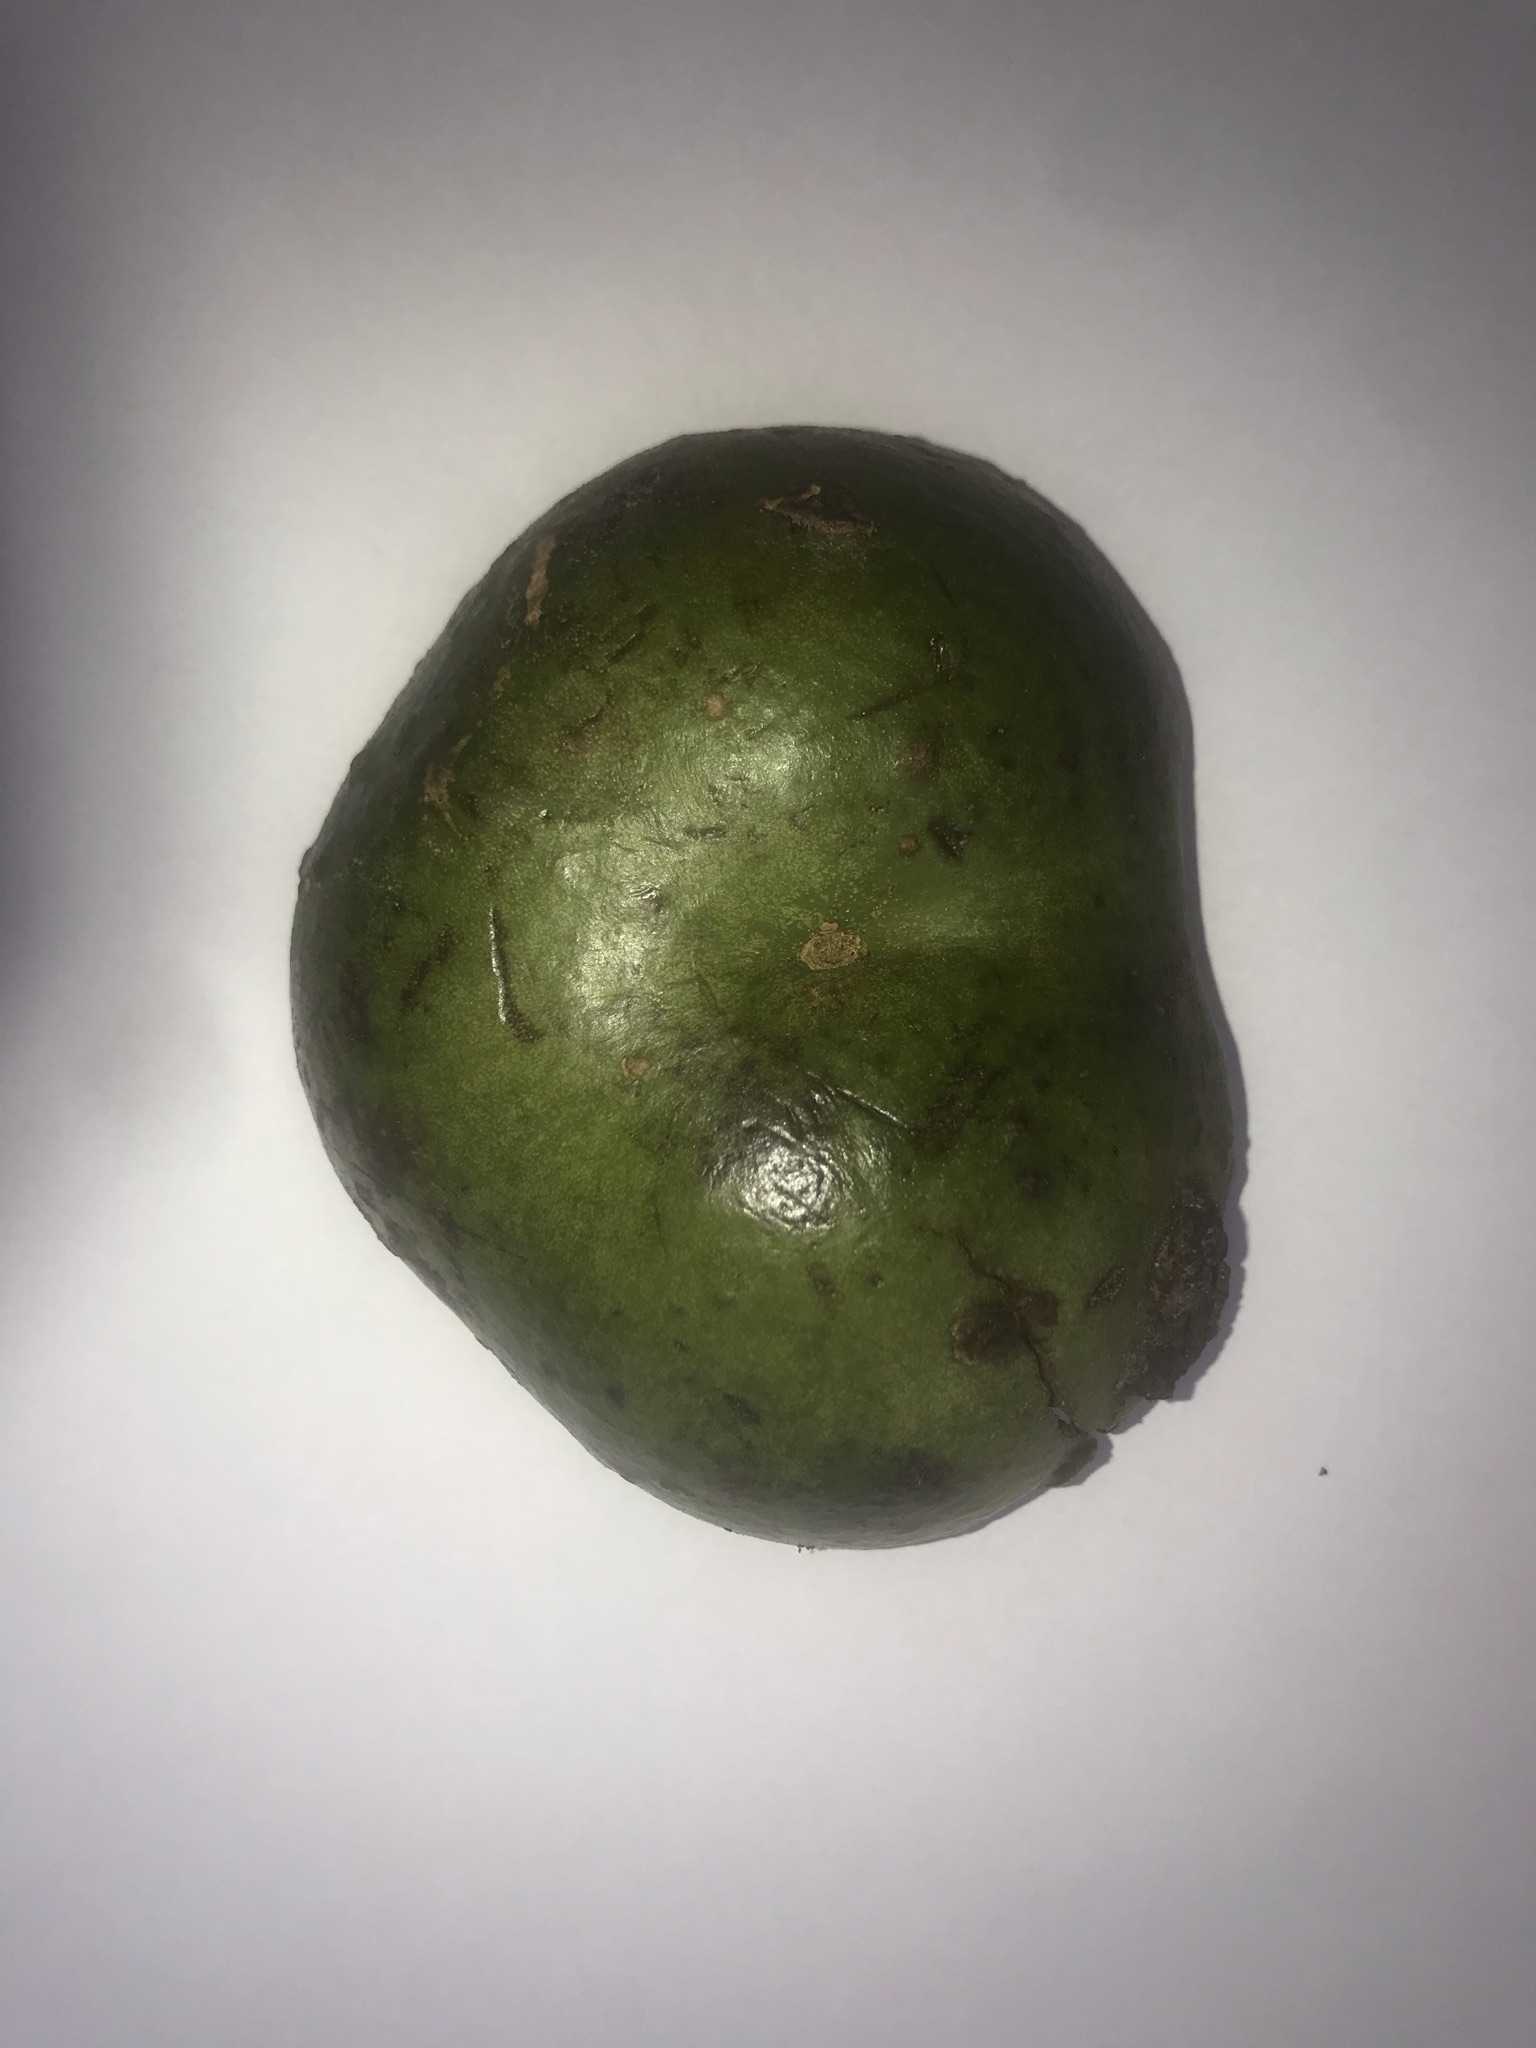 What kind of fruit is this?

pequi
